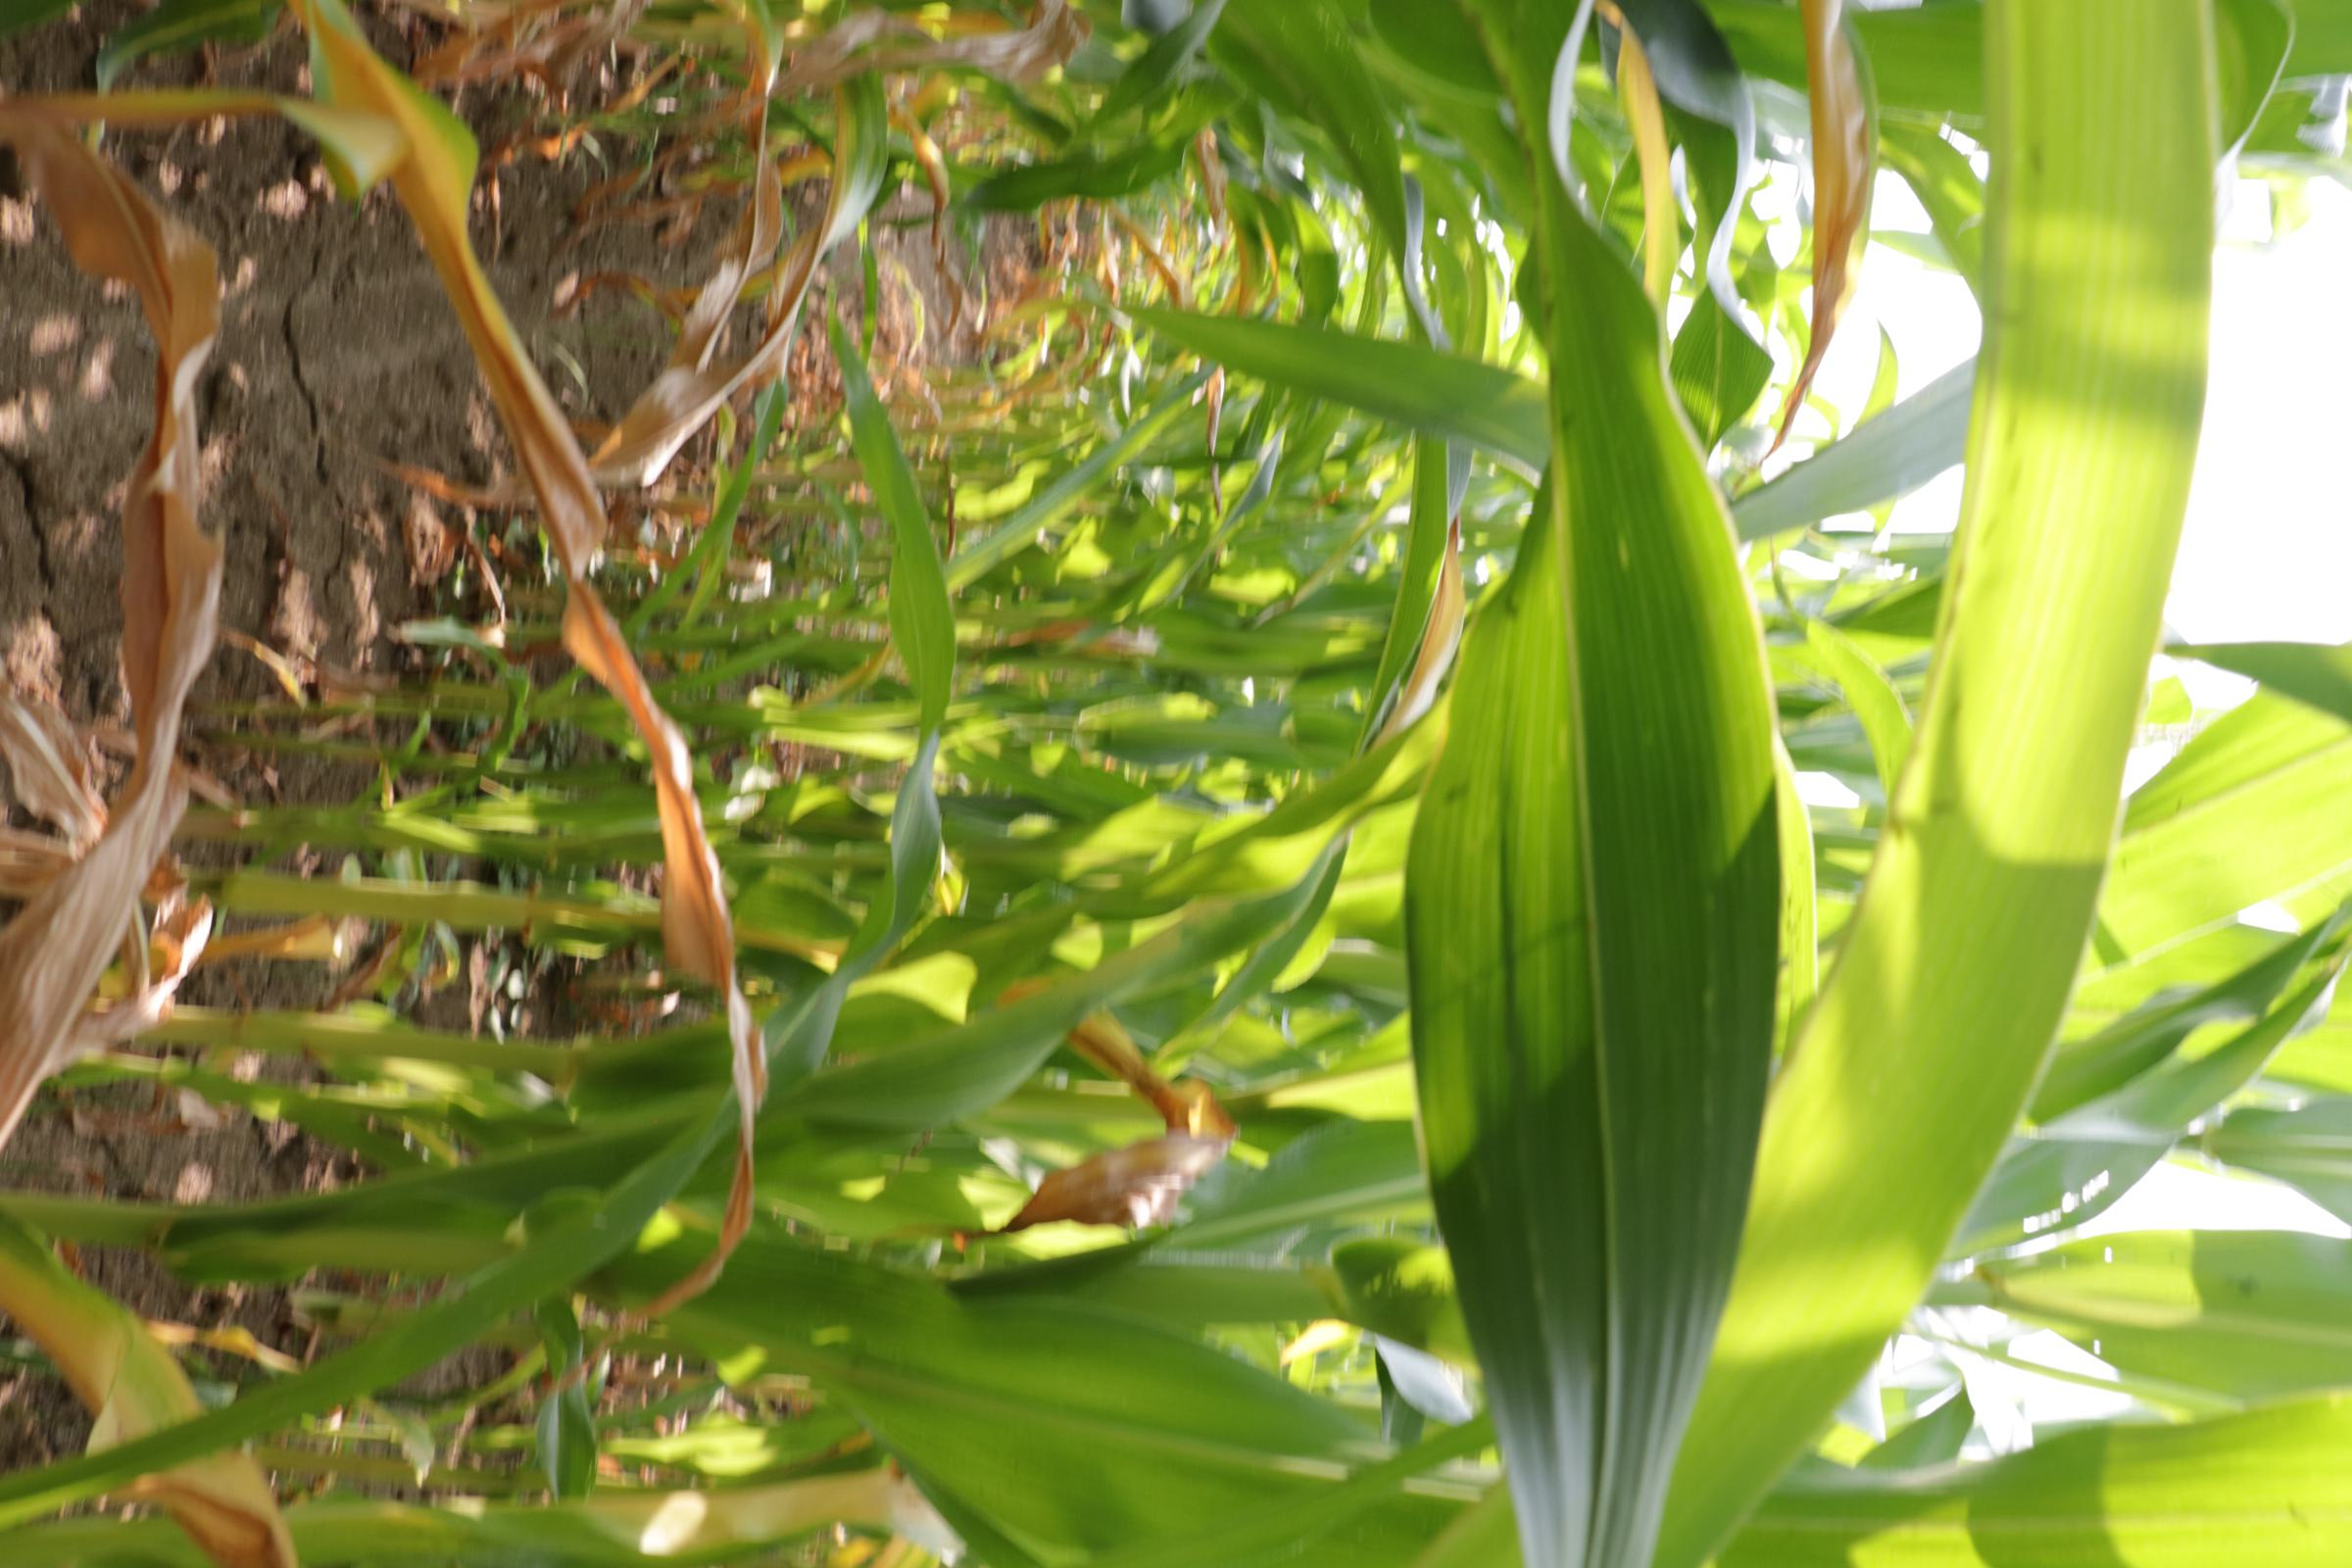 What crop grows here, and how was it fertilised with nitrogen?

maize, reduced nitrogen fertilisation
